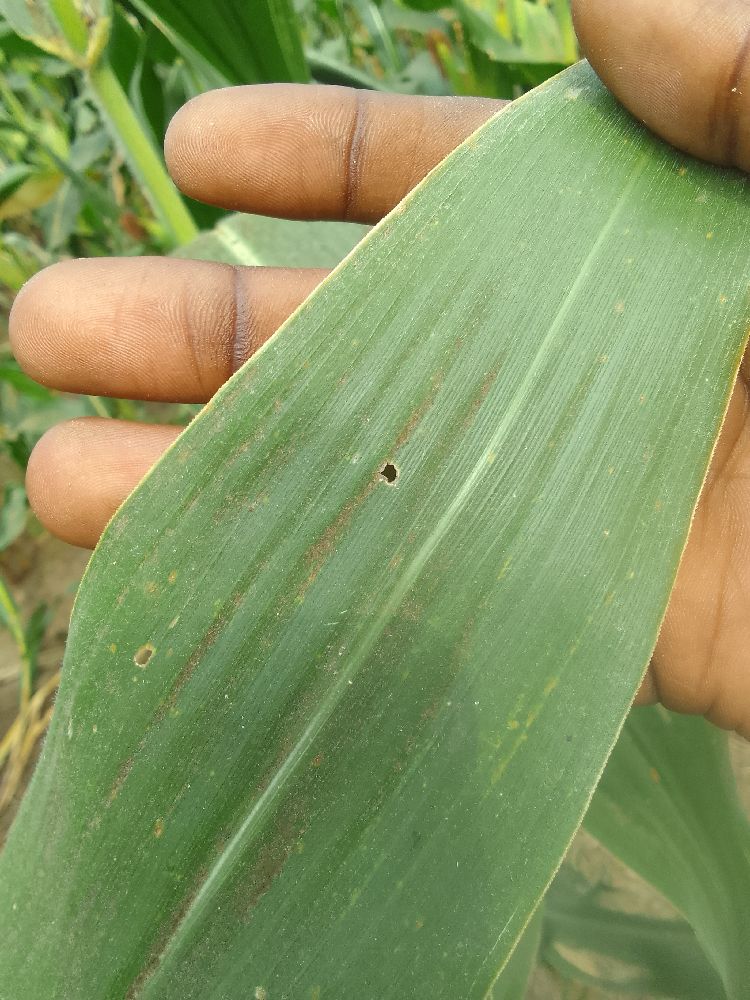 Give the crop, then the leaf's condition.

maize, healthy
